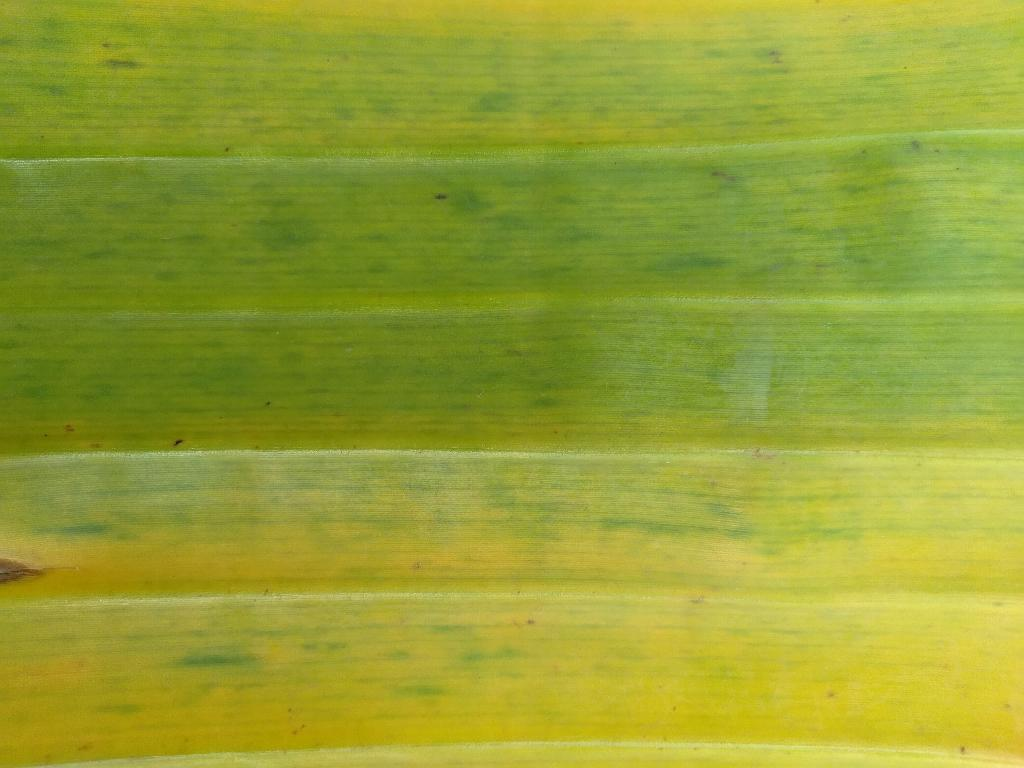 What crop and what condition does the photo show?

banana, fusarium wilt race 1
